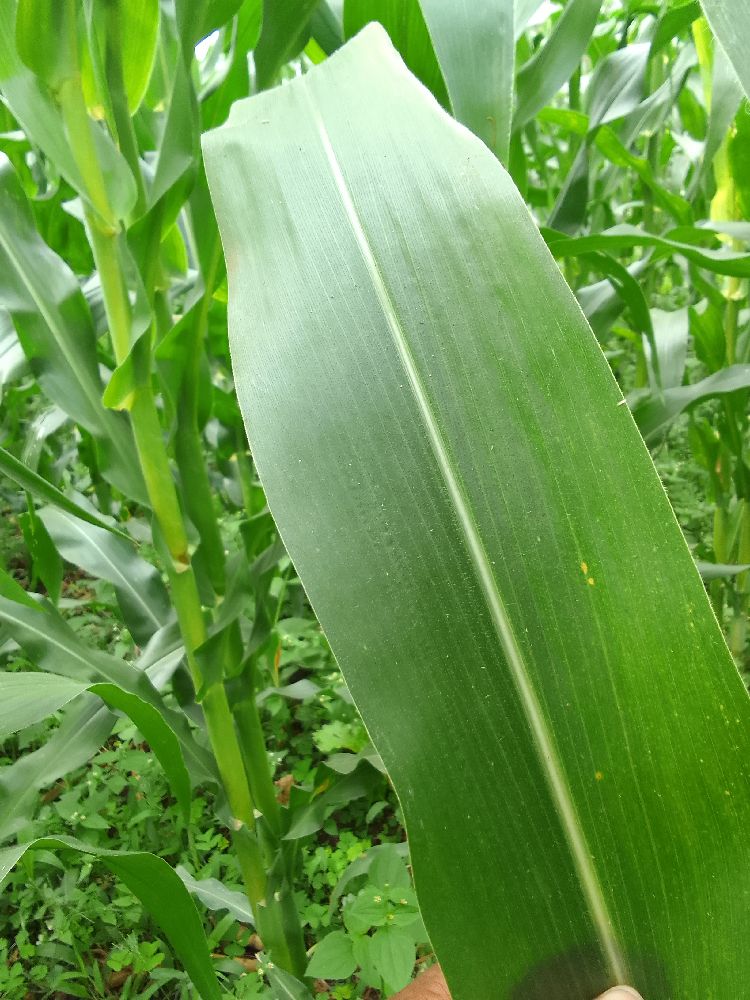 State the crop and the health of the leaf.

maize, healthy
